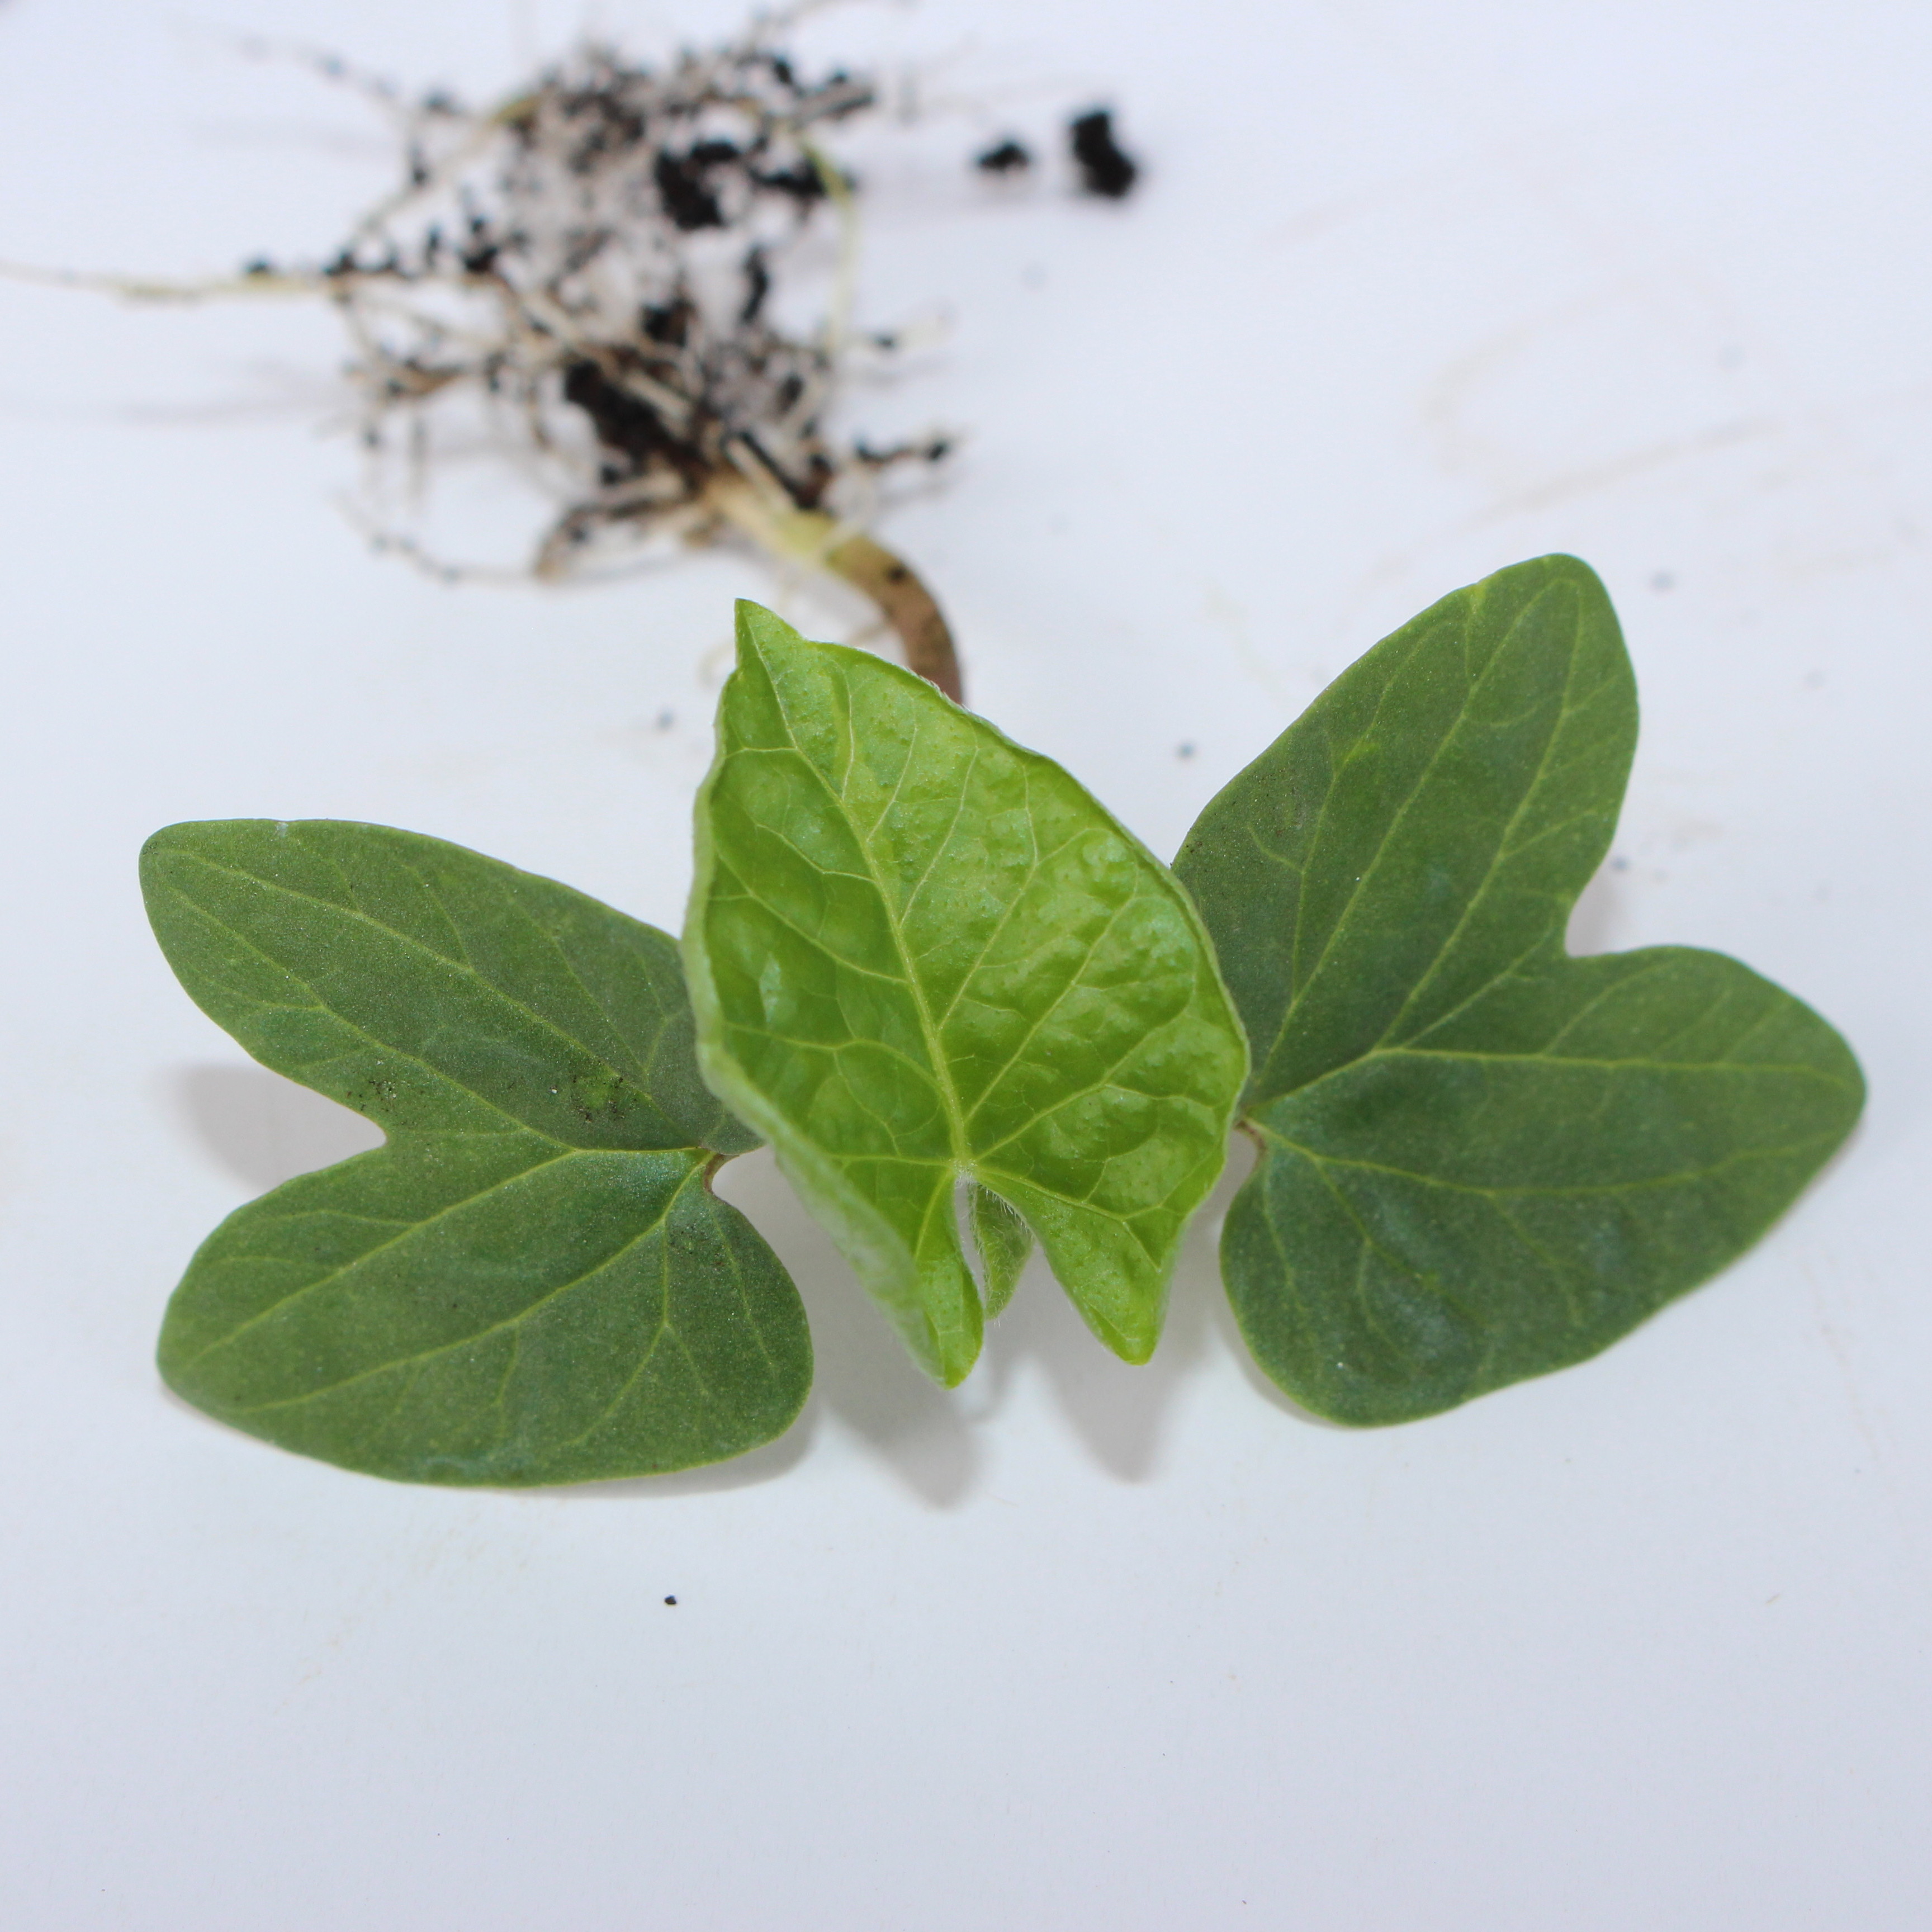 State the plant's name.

Convolvulus arvensis
